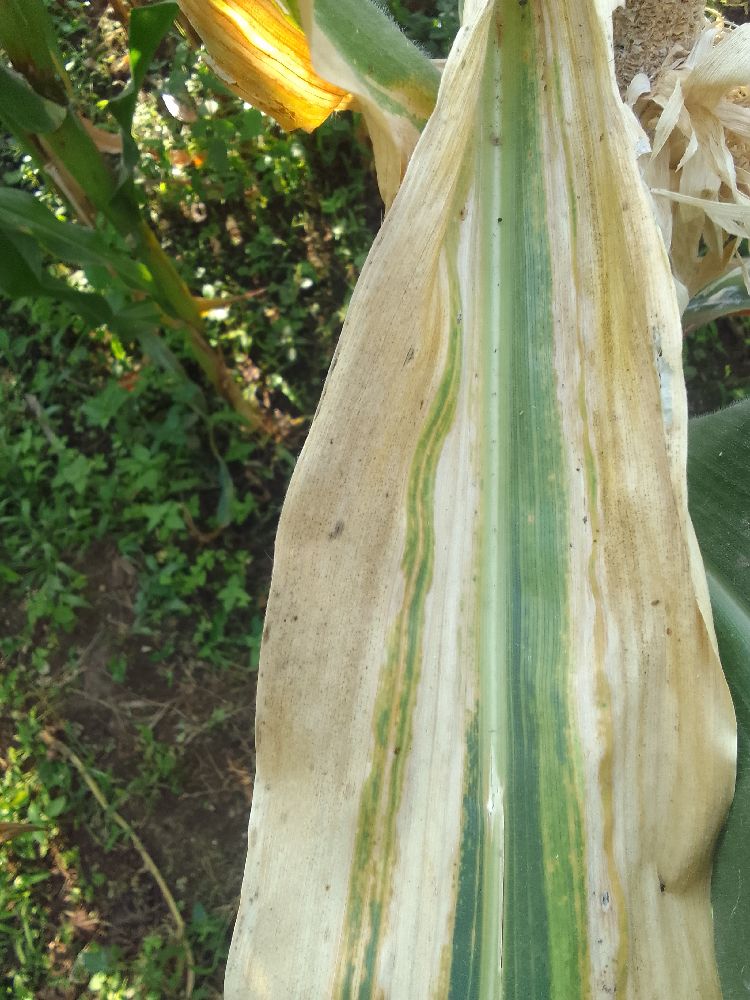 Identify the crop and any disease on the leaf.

maize, maize lethal necrosis
